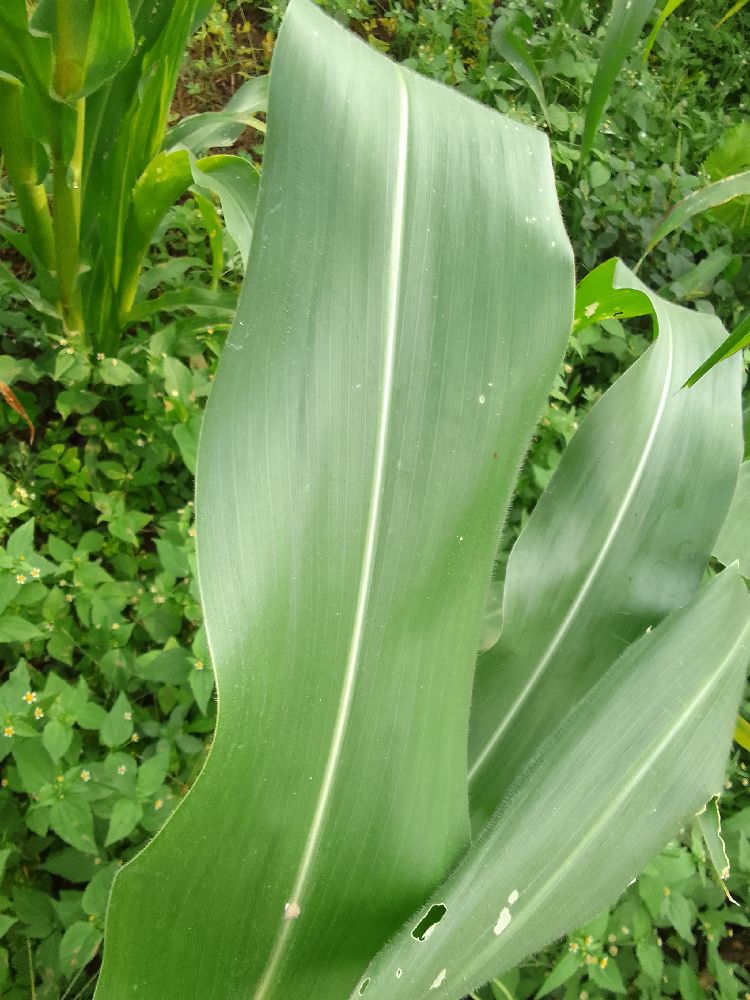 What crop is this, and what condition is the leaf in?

maize, healthy
